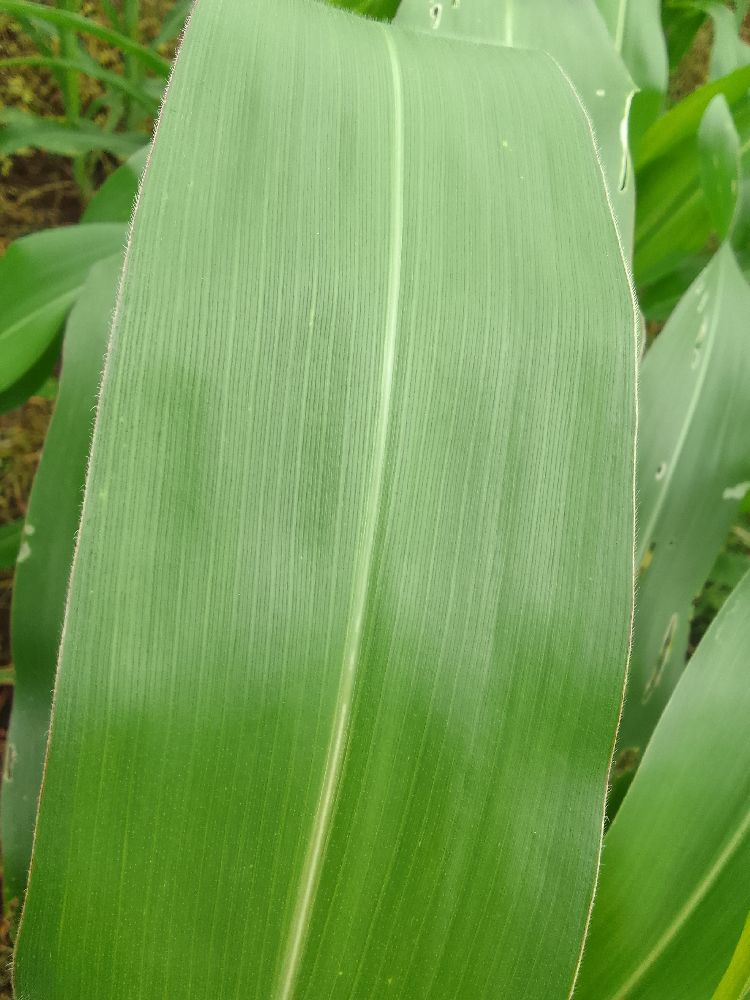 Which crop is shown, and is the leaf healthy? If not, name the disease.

maize, healthy
